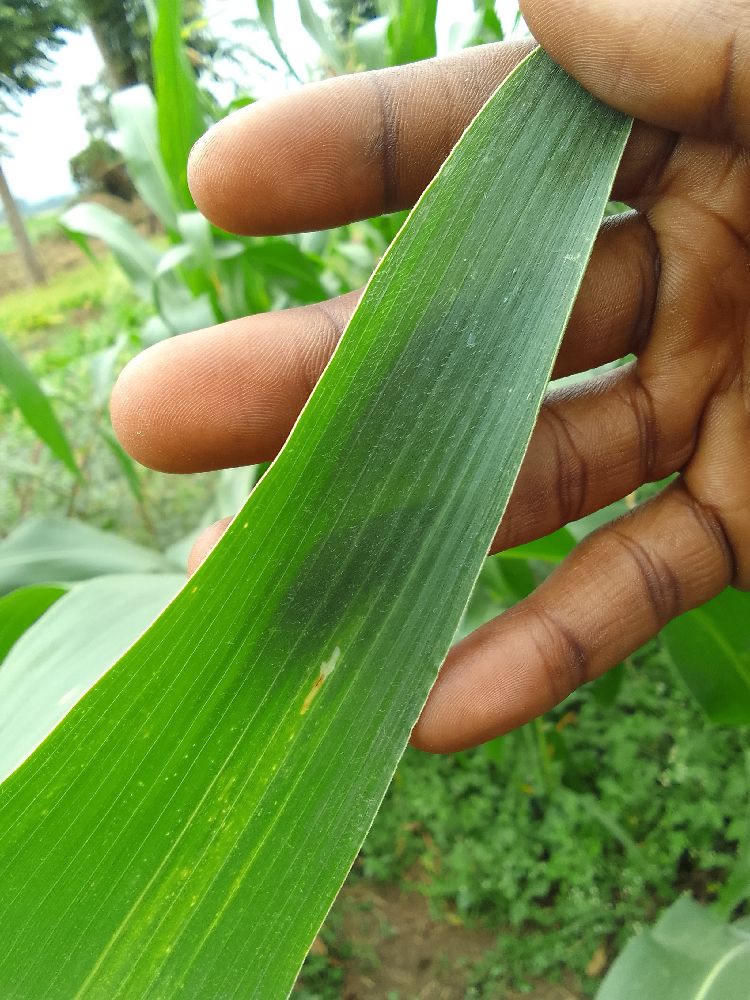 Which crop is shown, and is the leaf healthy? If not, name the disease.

maize, healthy
